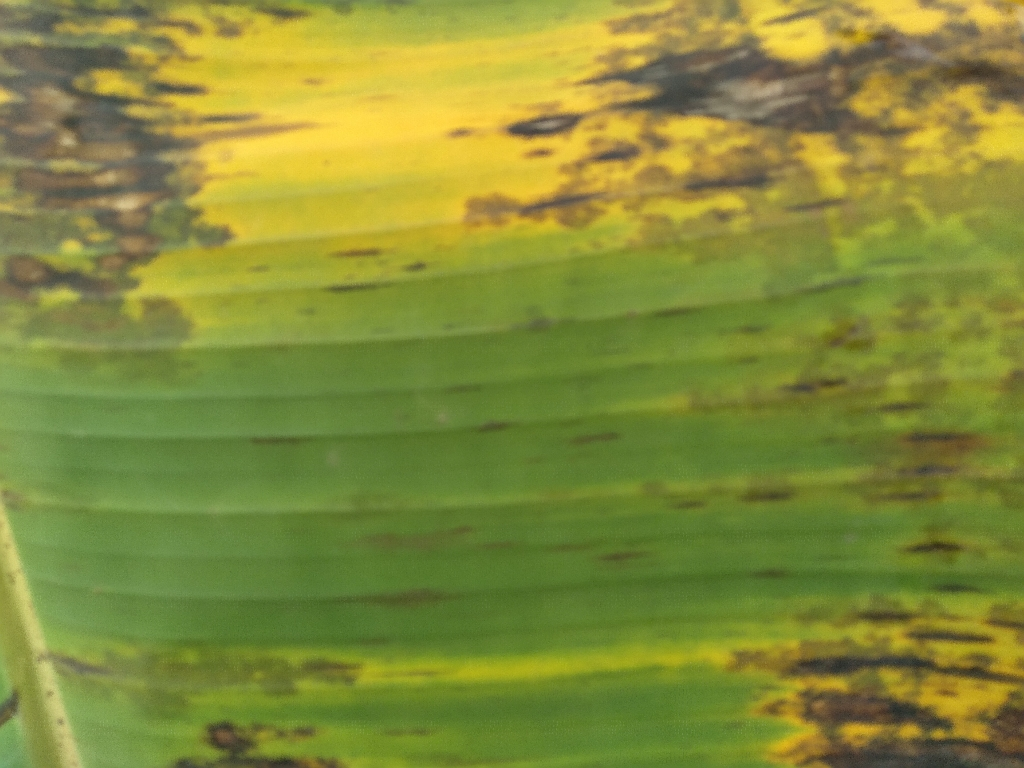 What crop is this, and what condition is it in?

banana, black sigatoka
